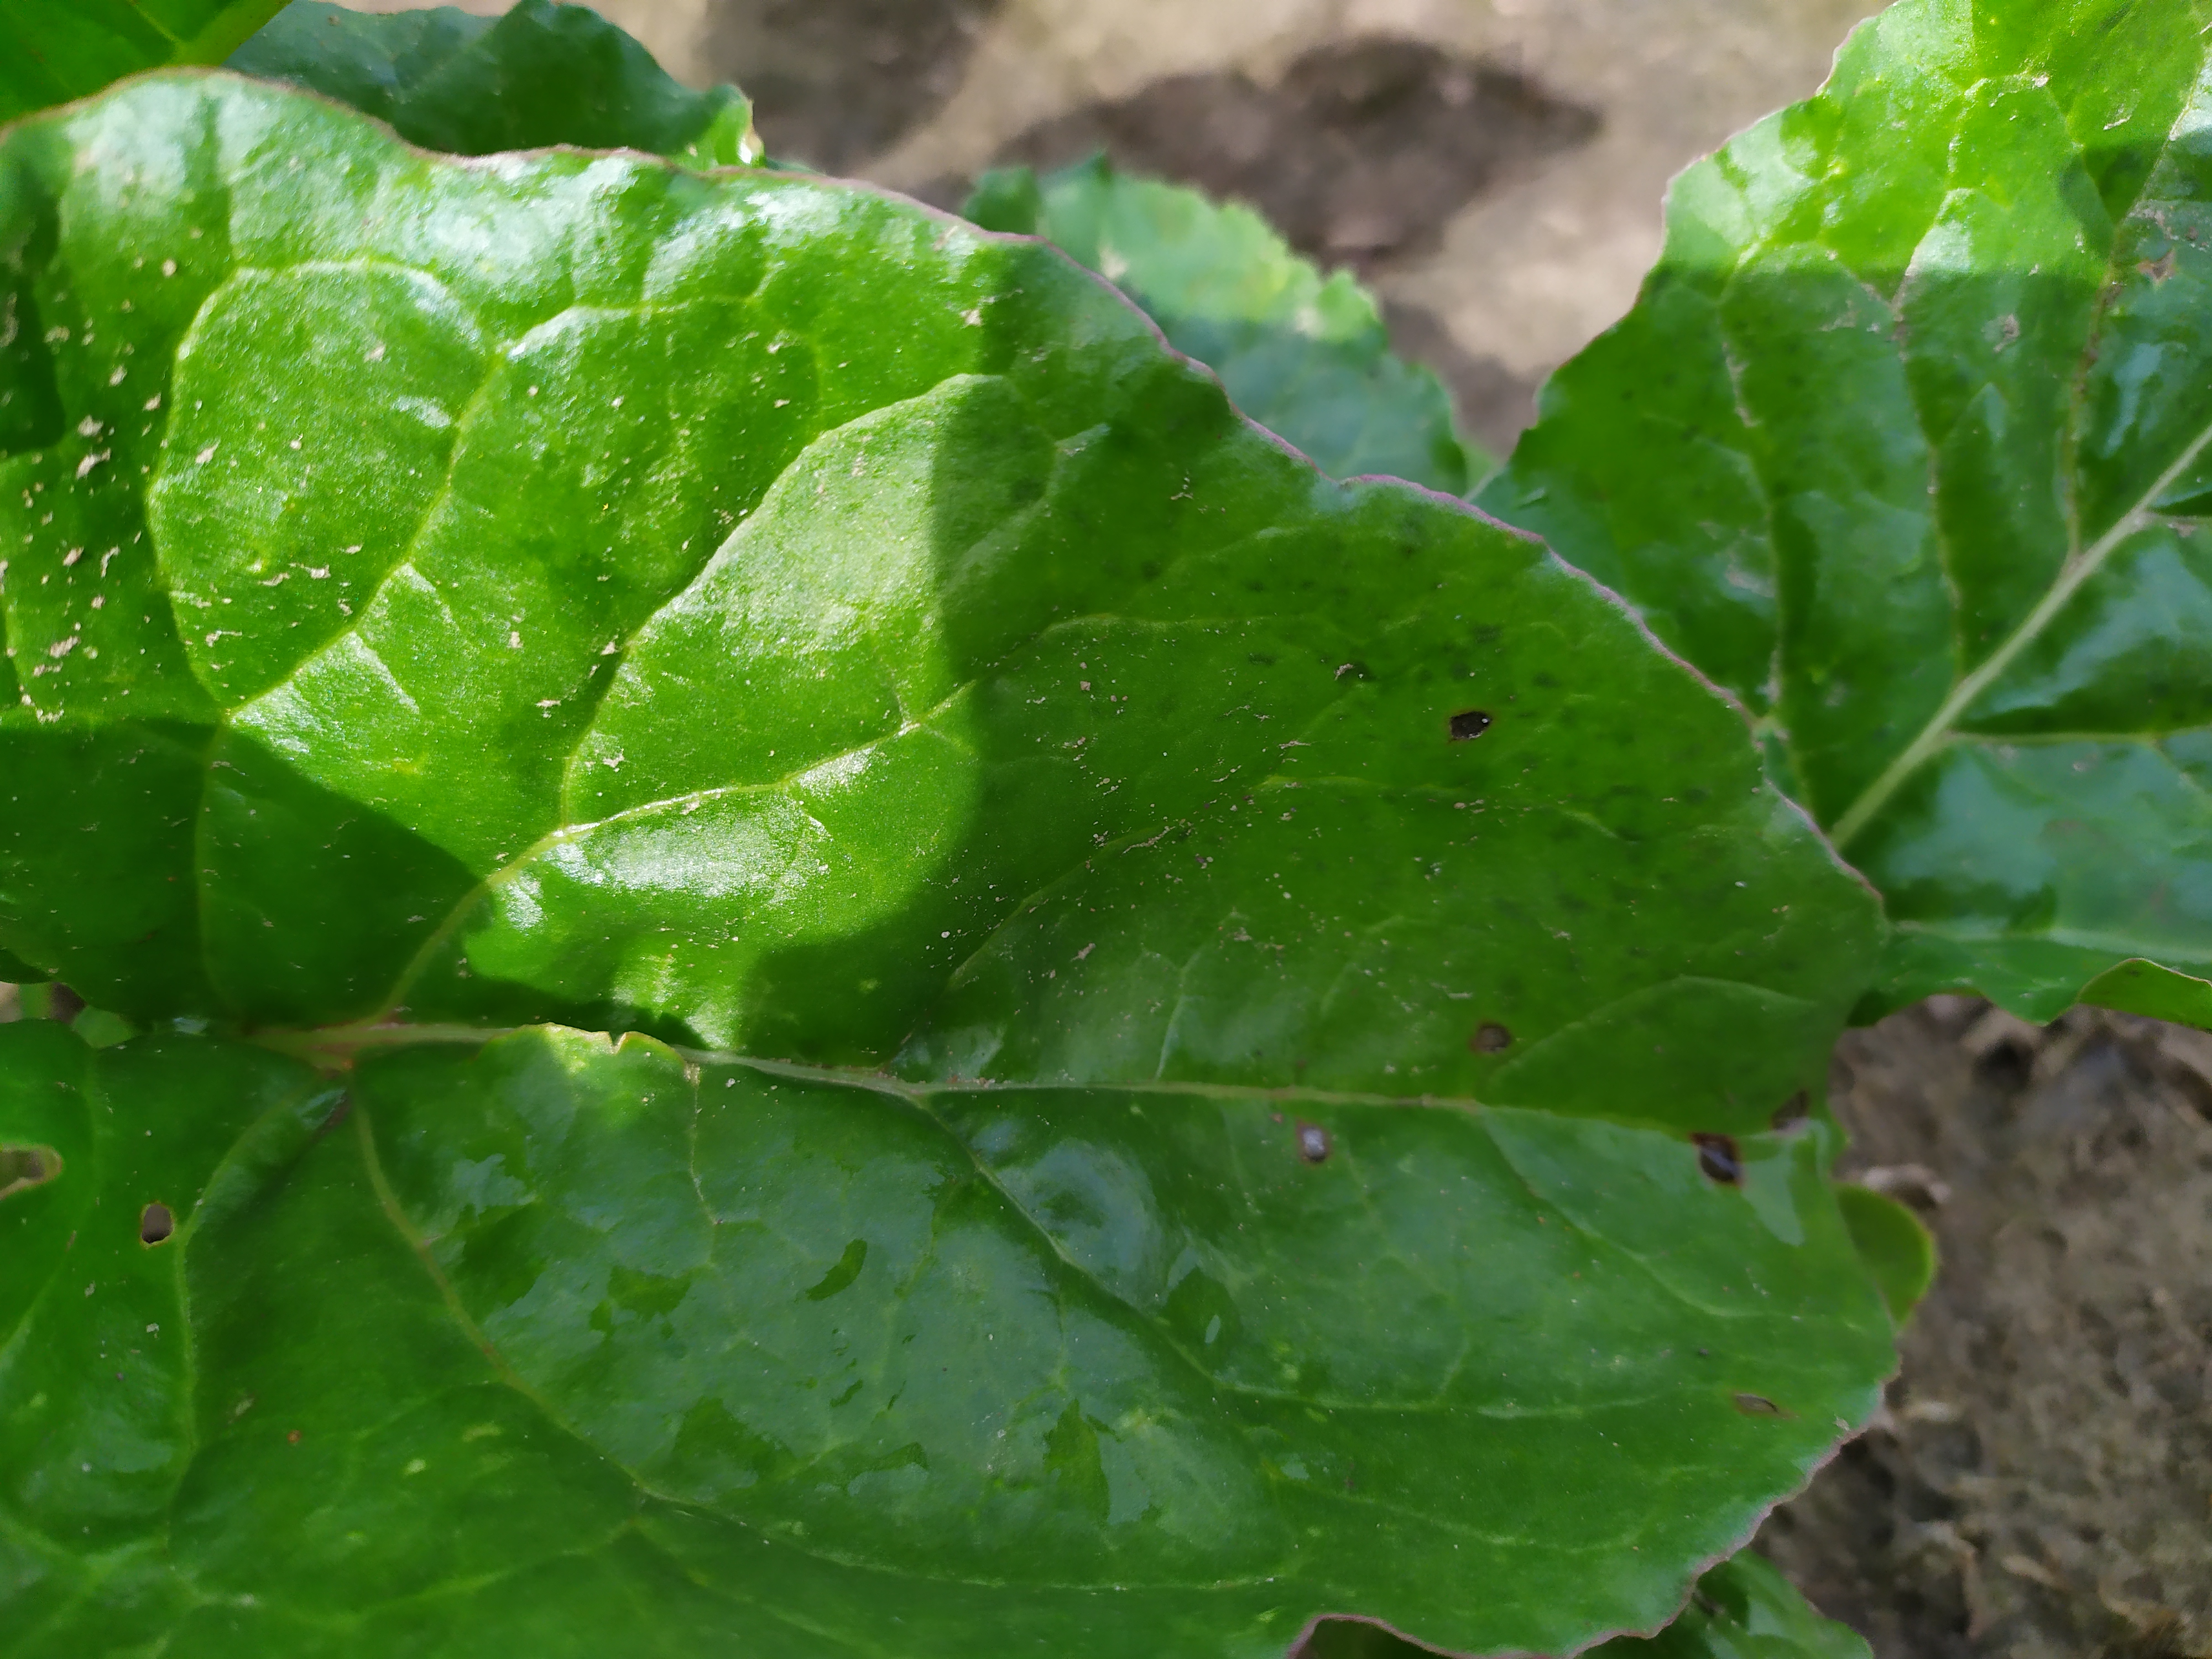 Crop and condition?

beet, cercospora
